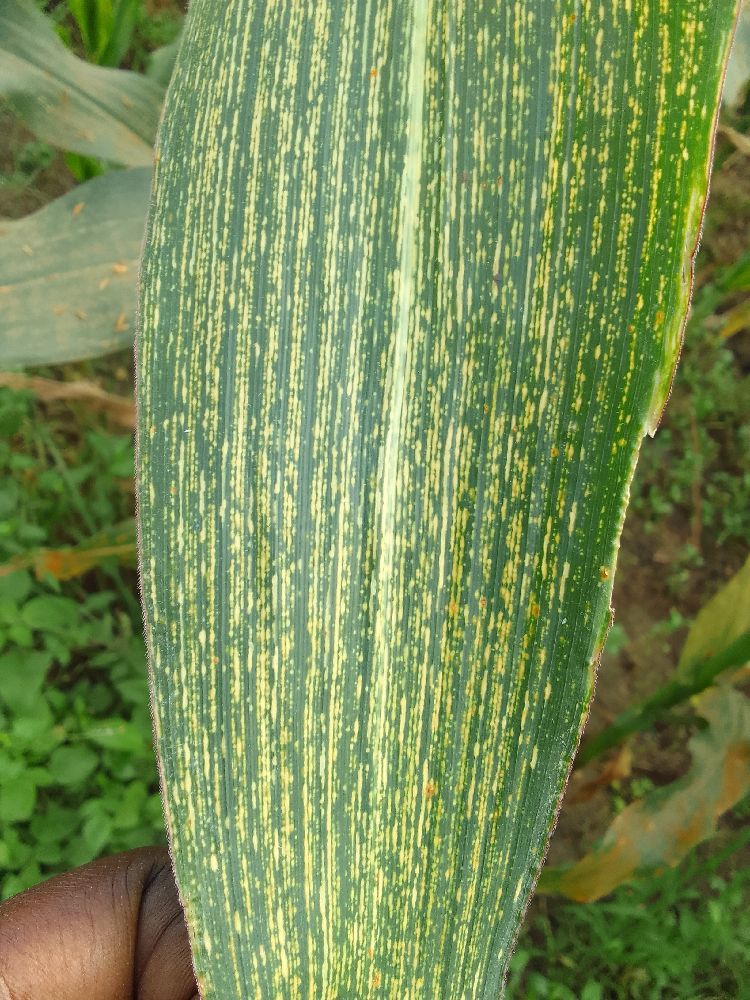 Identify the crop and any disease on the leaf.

maize, maize streak virus
